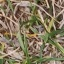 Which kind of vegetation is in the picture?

grass
